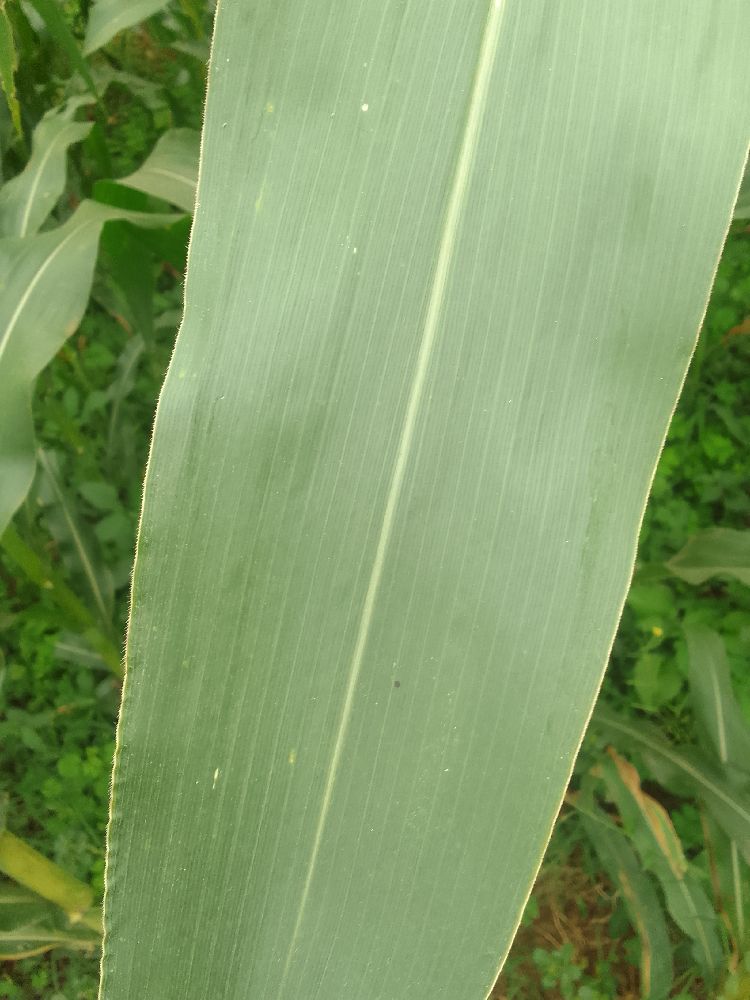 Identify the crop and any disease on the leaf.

maize, healthy
